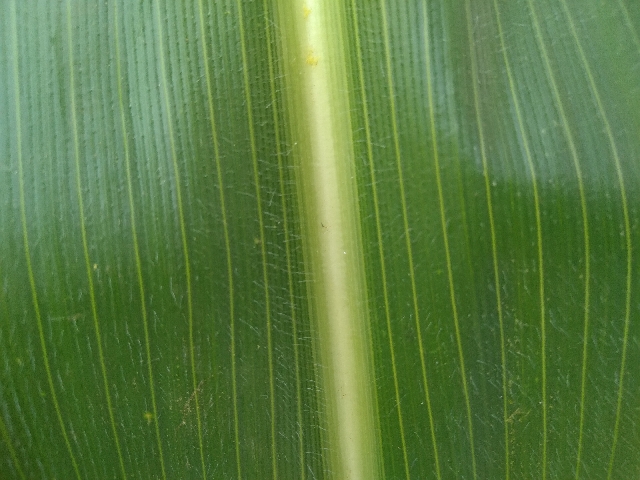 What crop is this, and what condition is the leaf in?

maize, healthy
